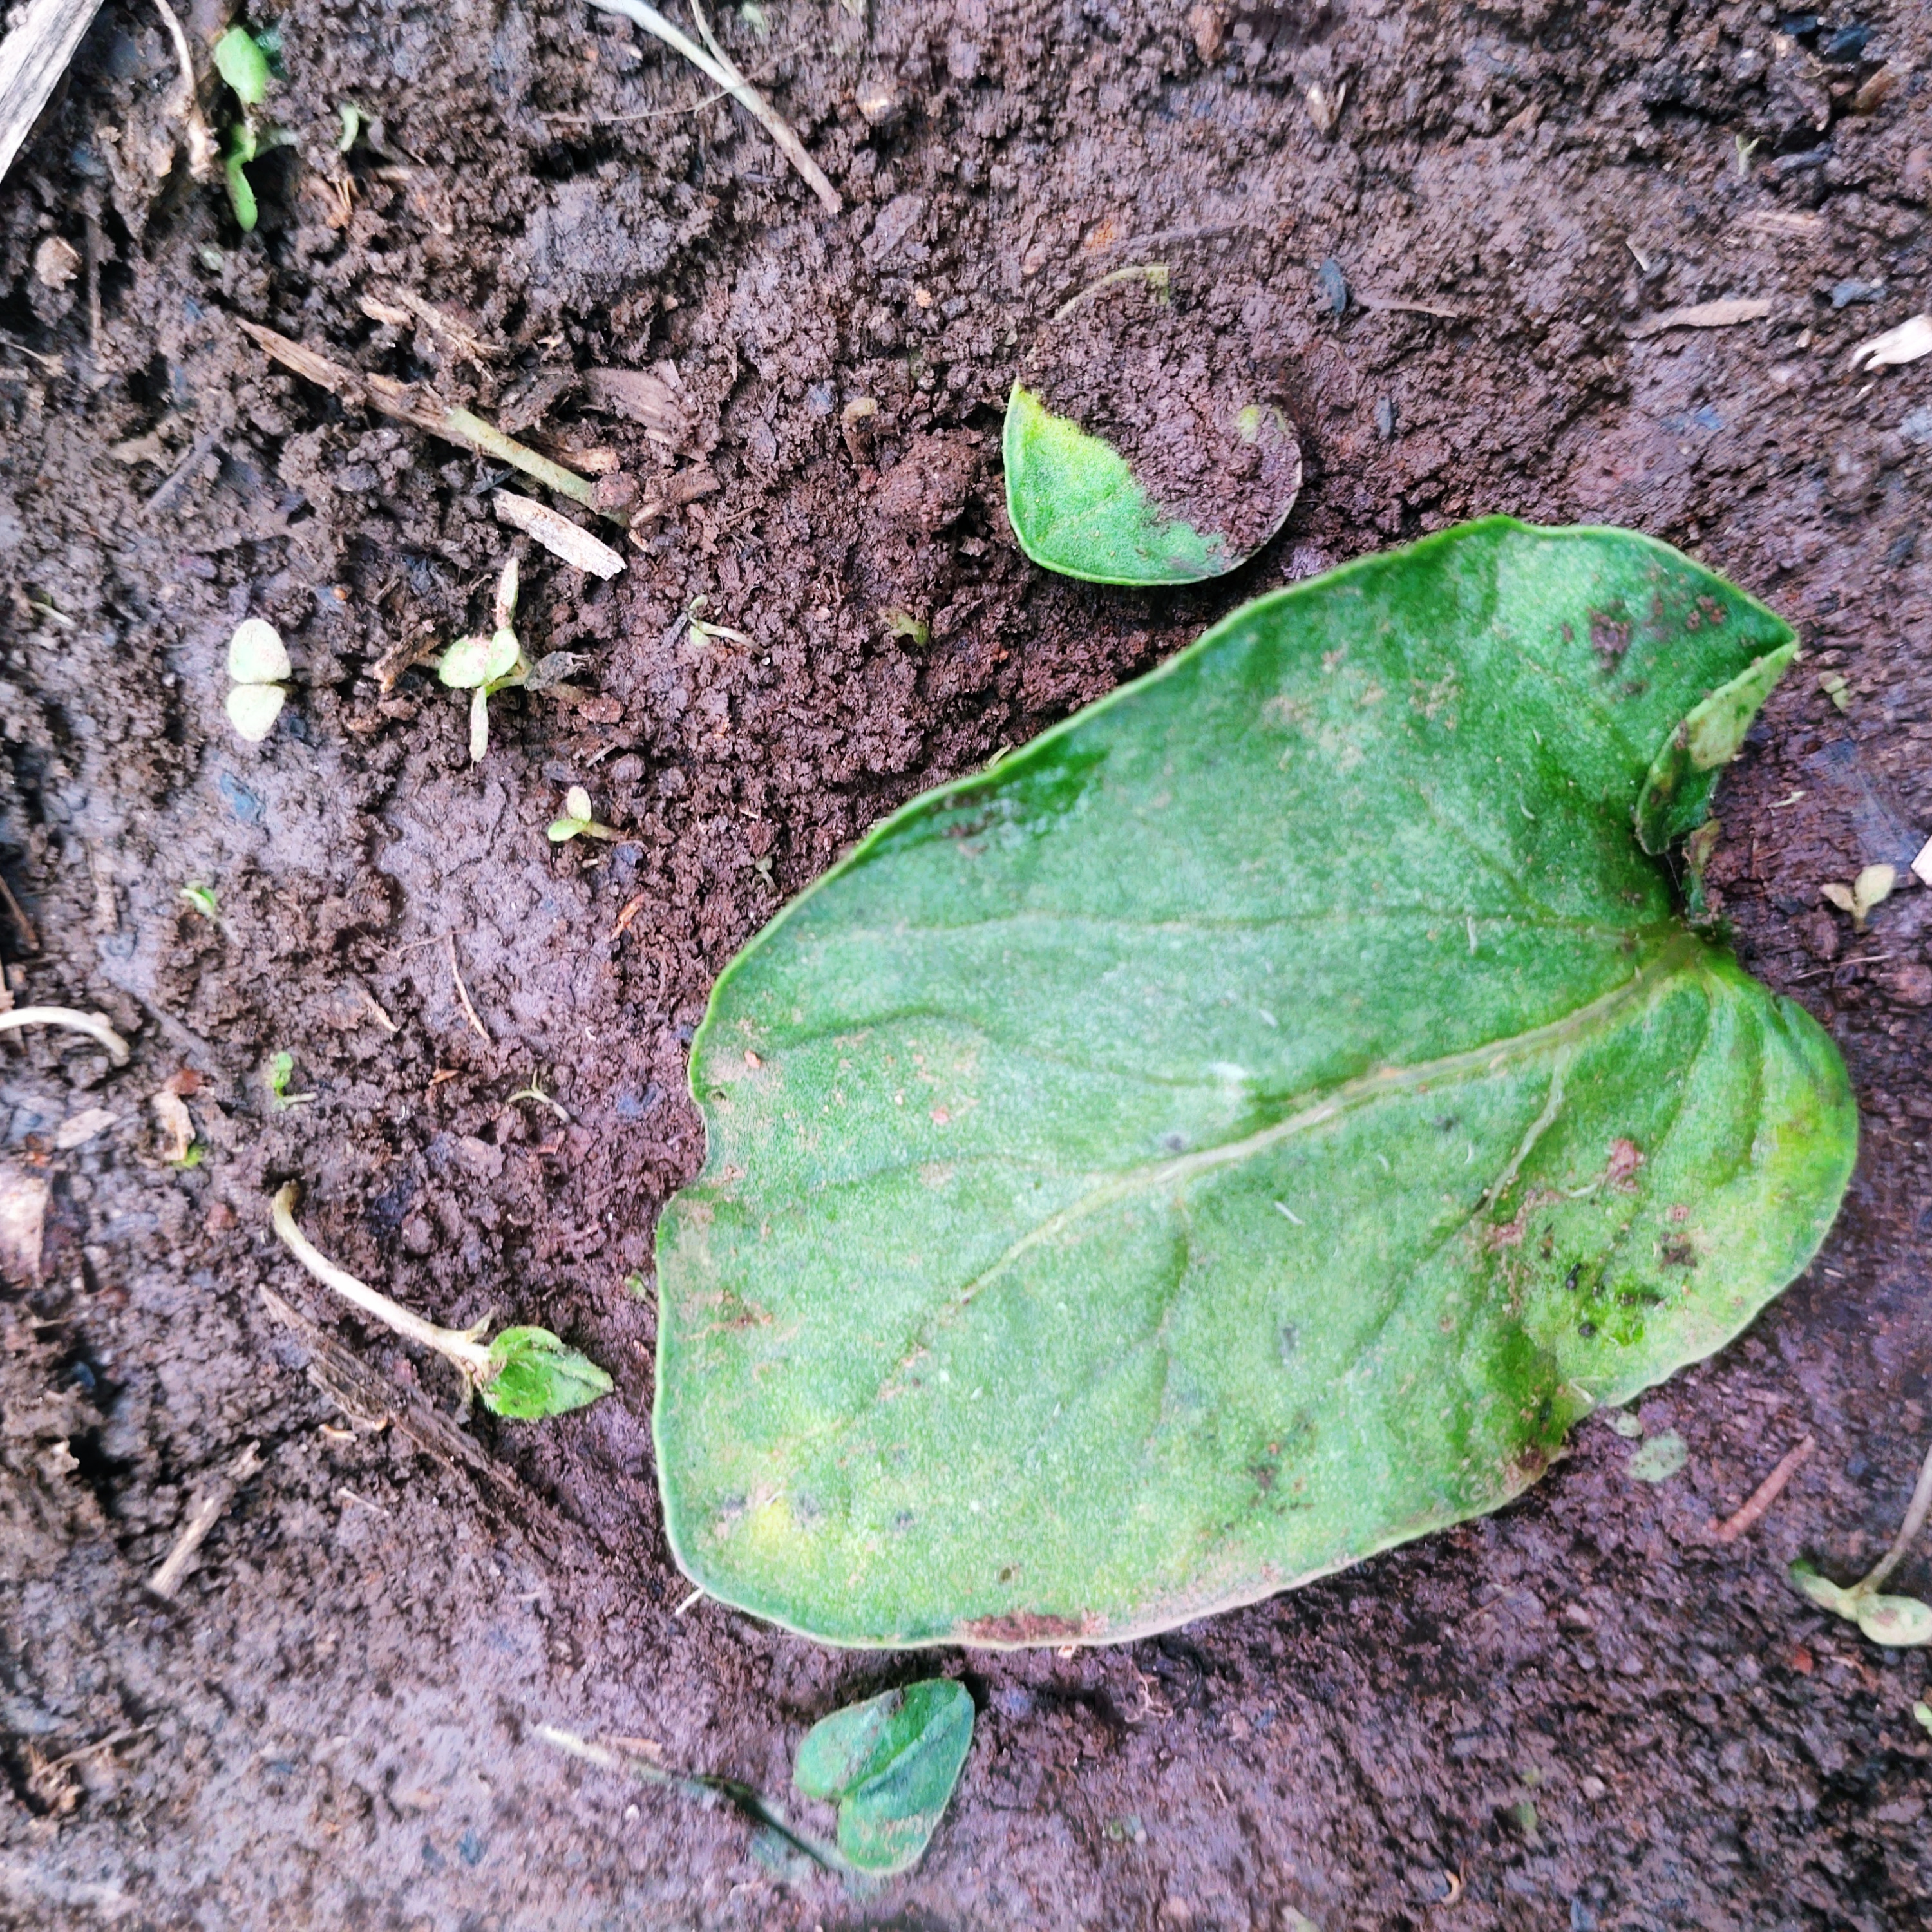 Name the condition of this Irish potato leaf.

late blight
